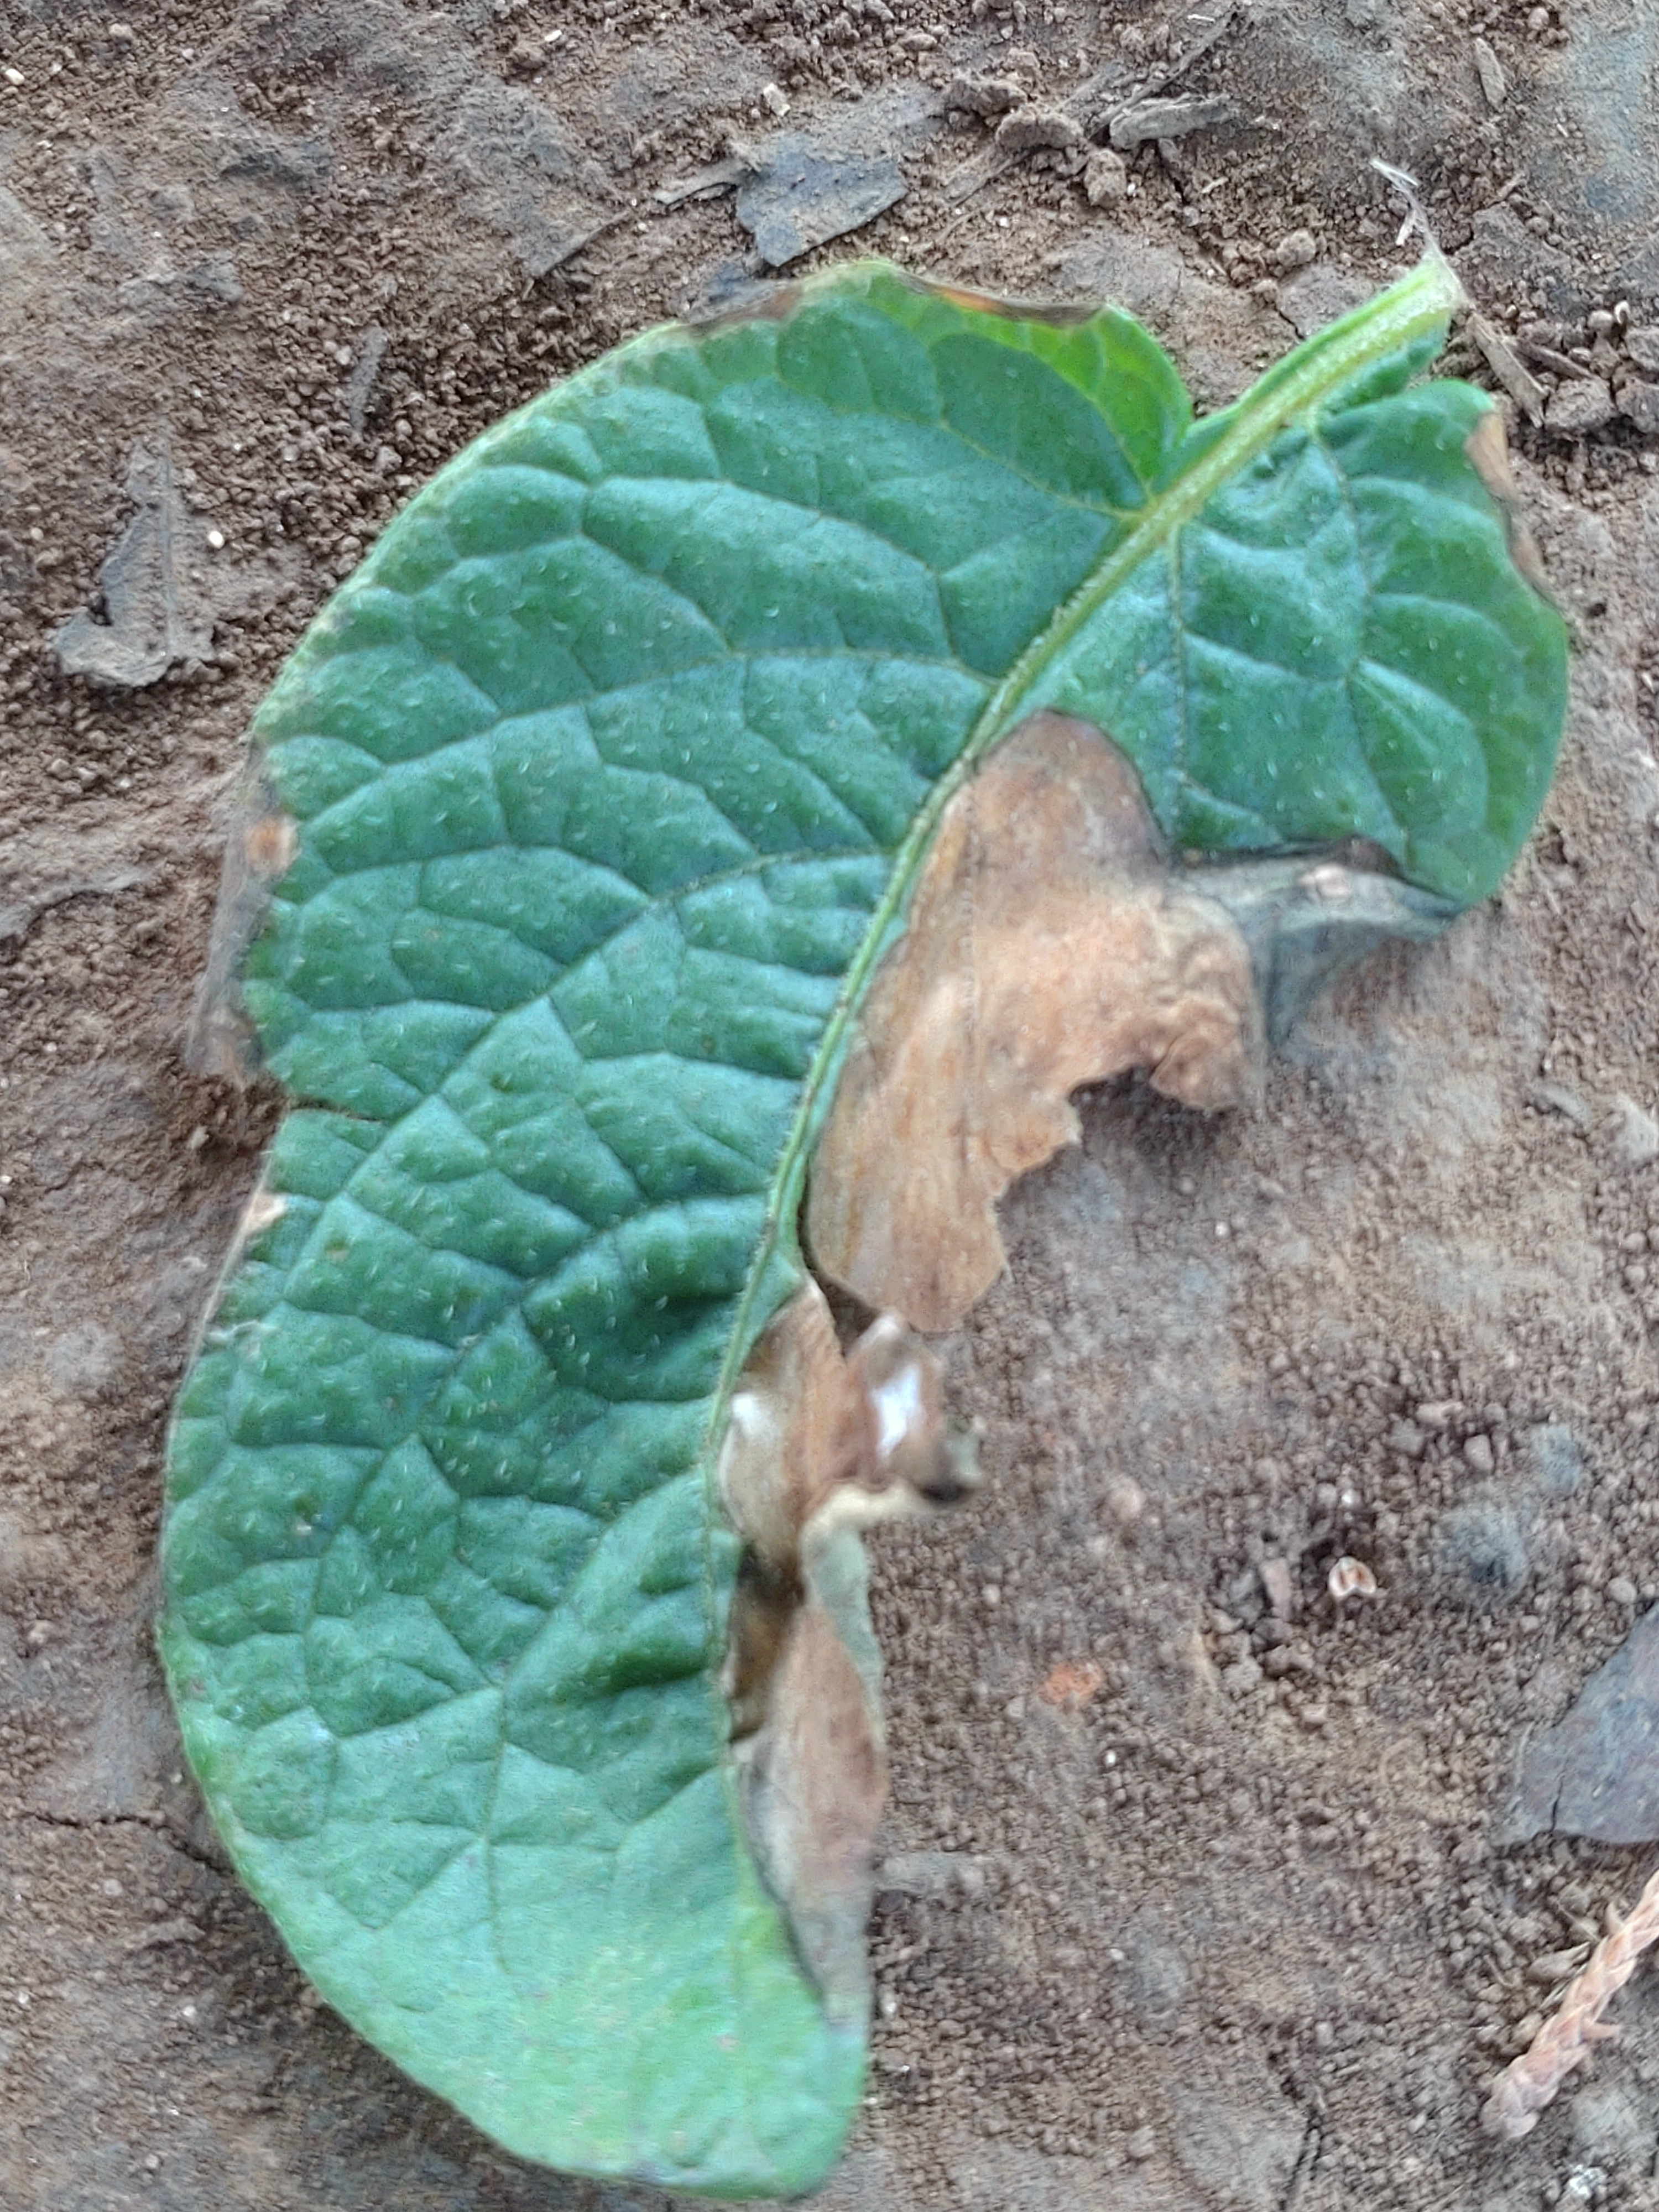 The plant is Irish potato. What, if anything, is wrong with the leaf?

early blight
